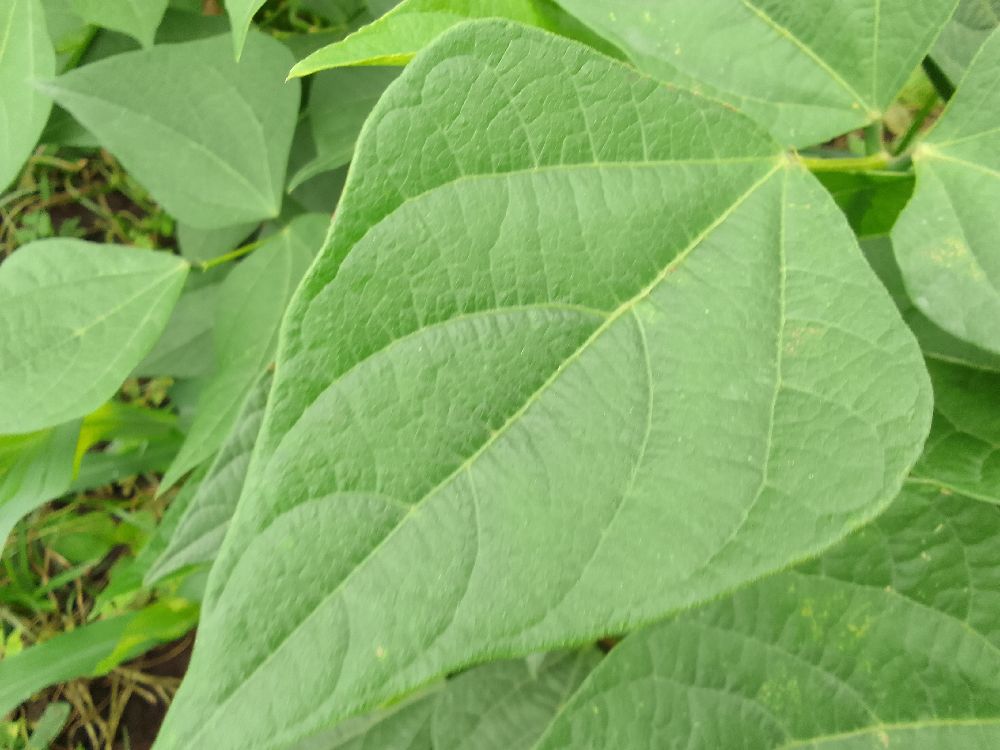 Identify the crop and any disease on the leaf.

common bean, healthy
